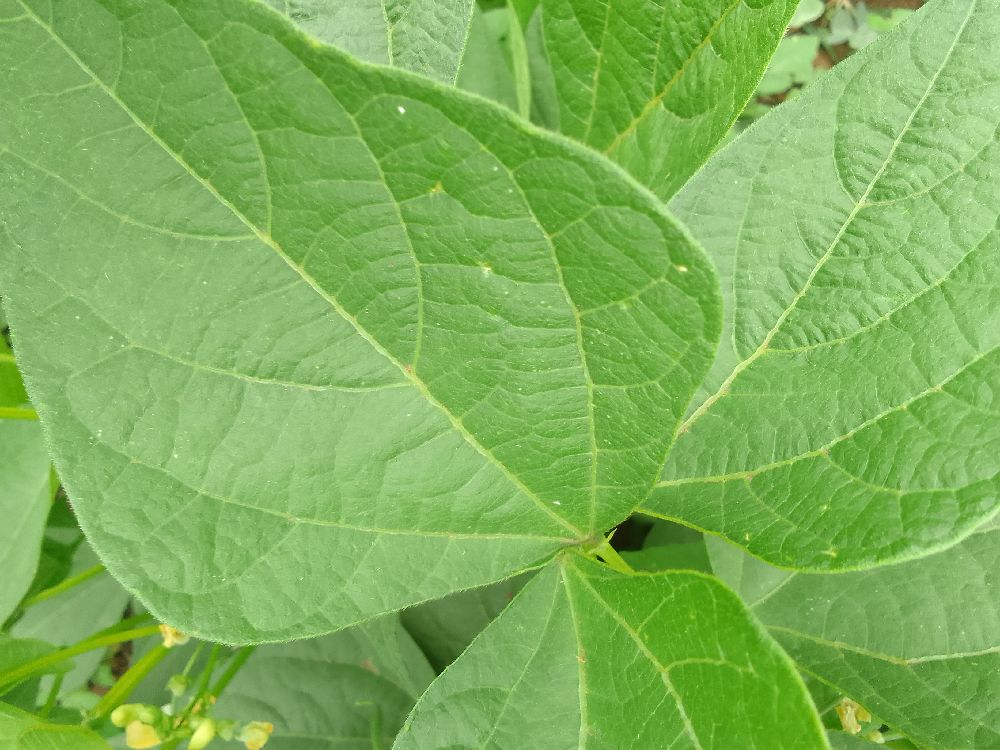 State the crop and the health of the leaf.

common bean, healthy
